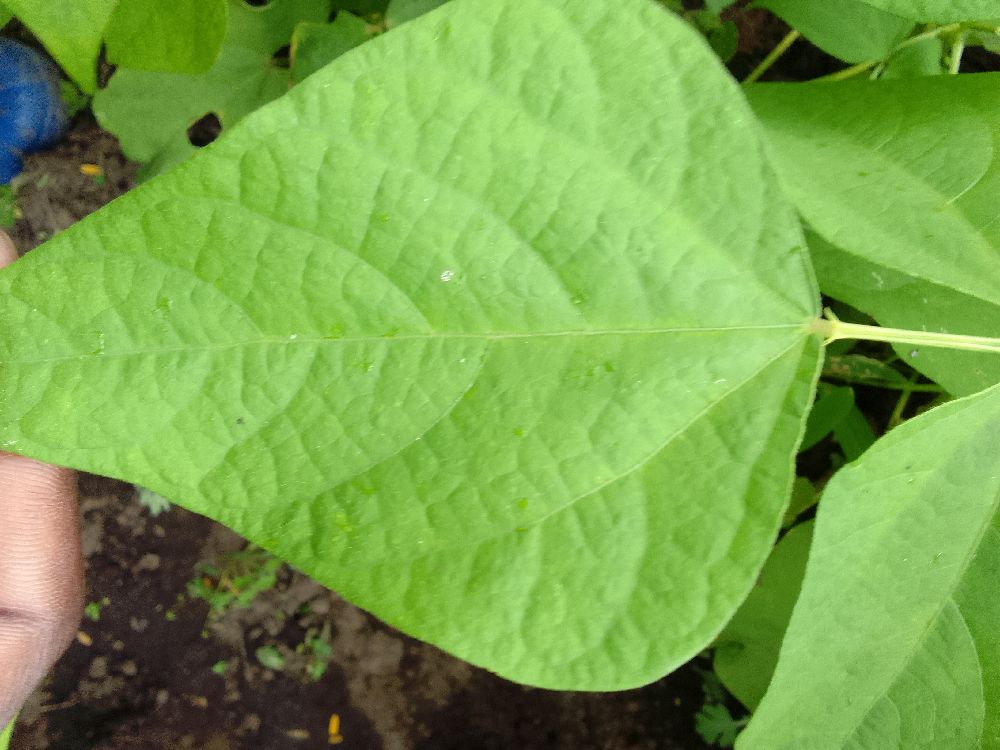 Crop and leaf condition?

common bean, healthy
